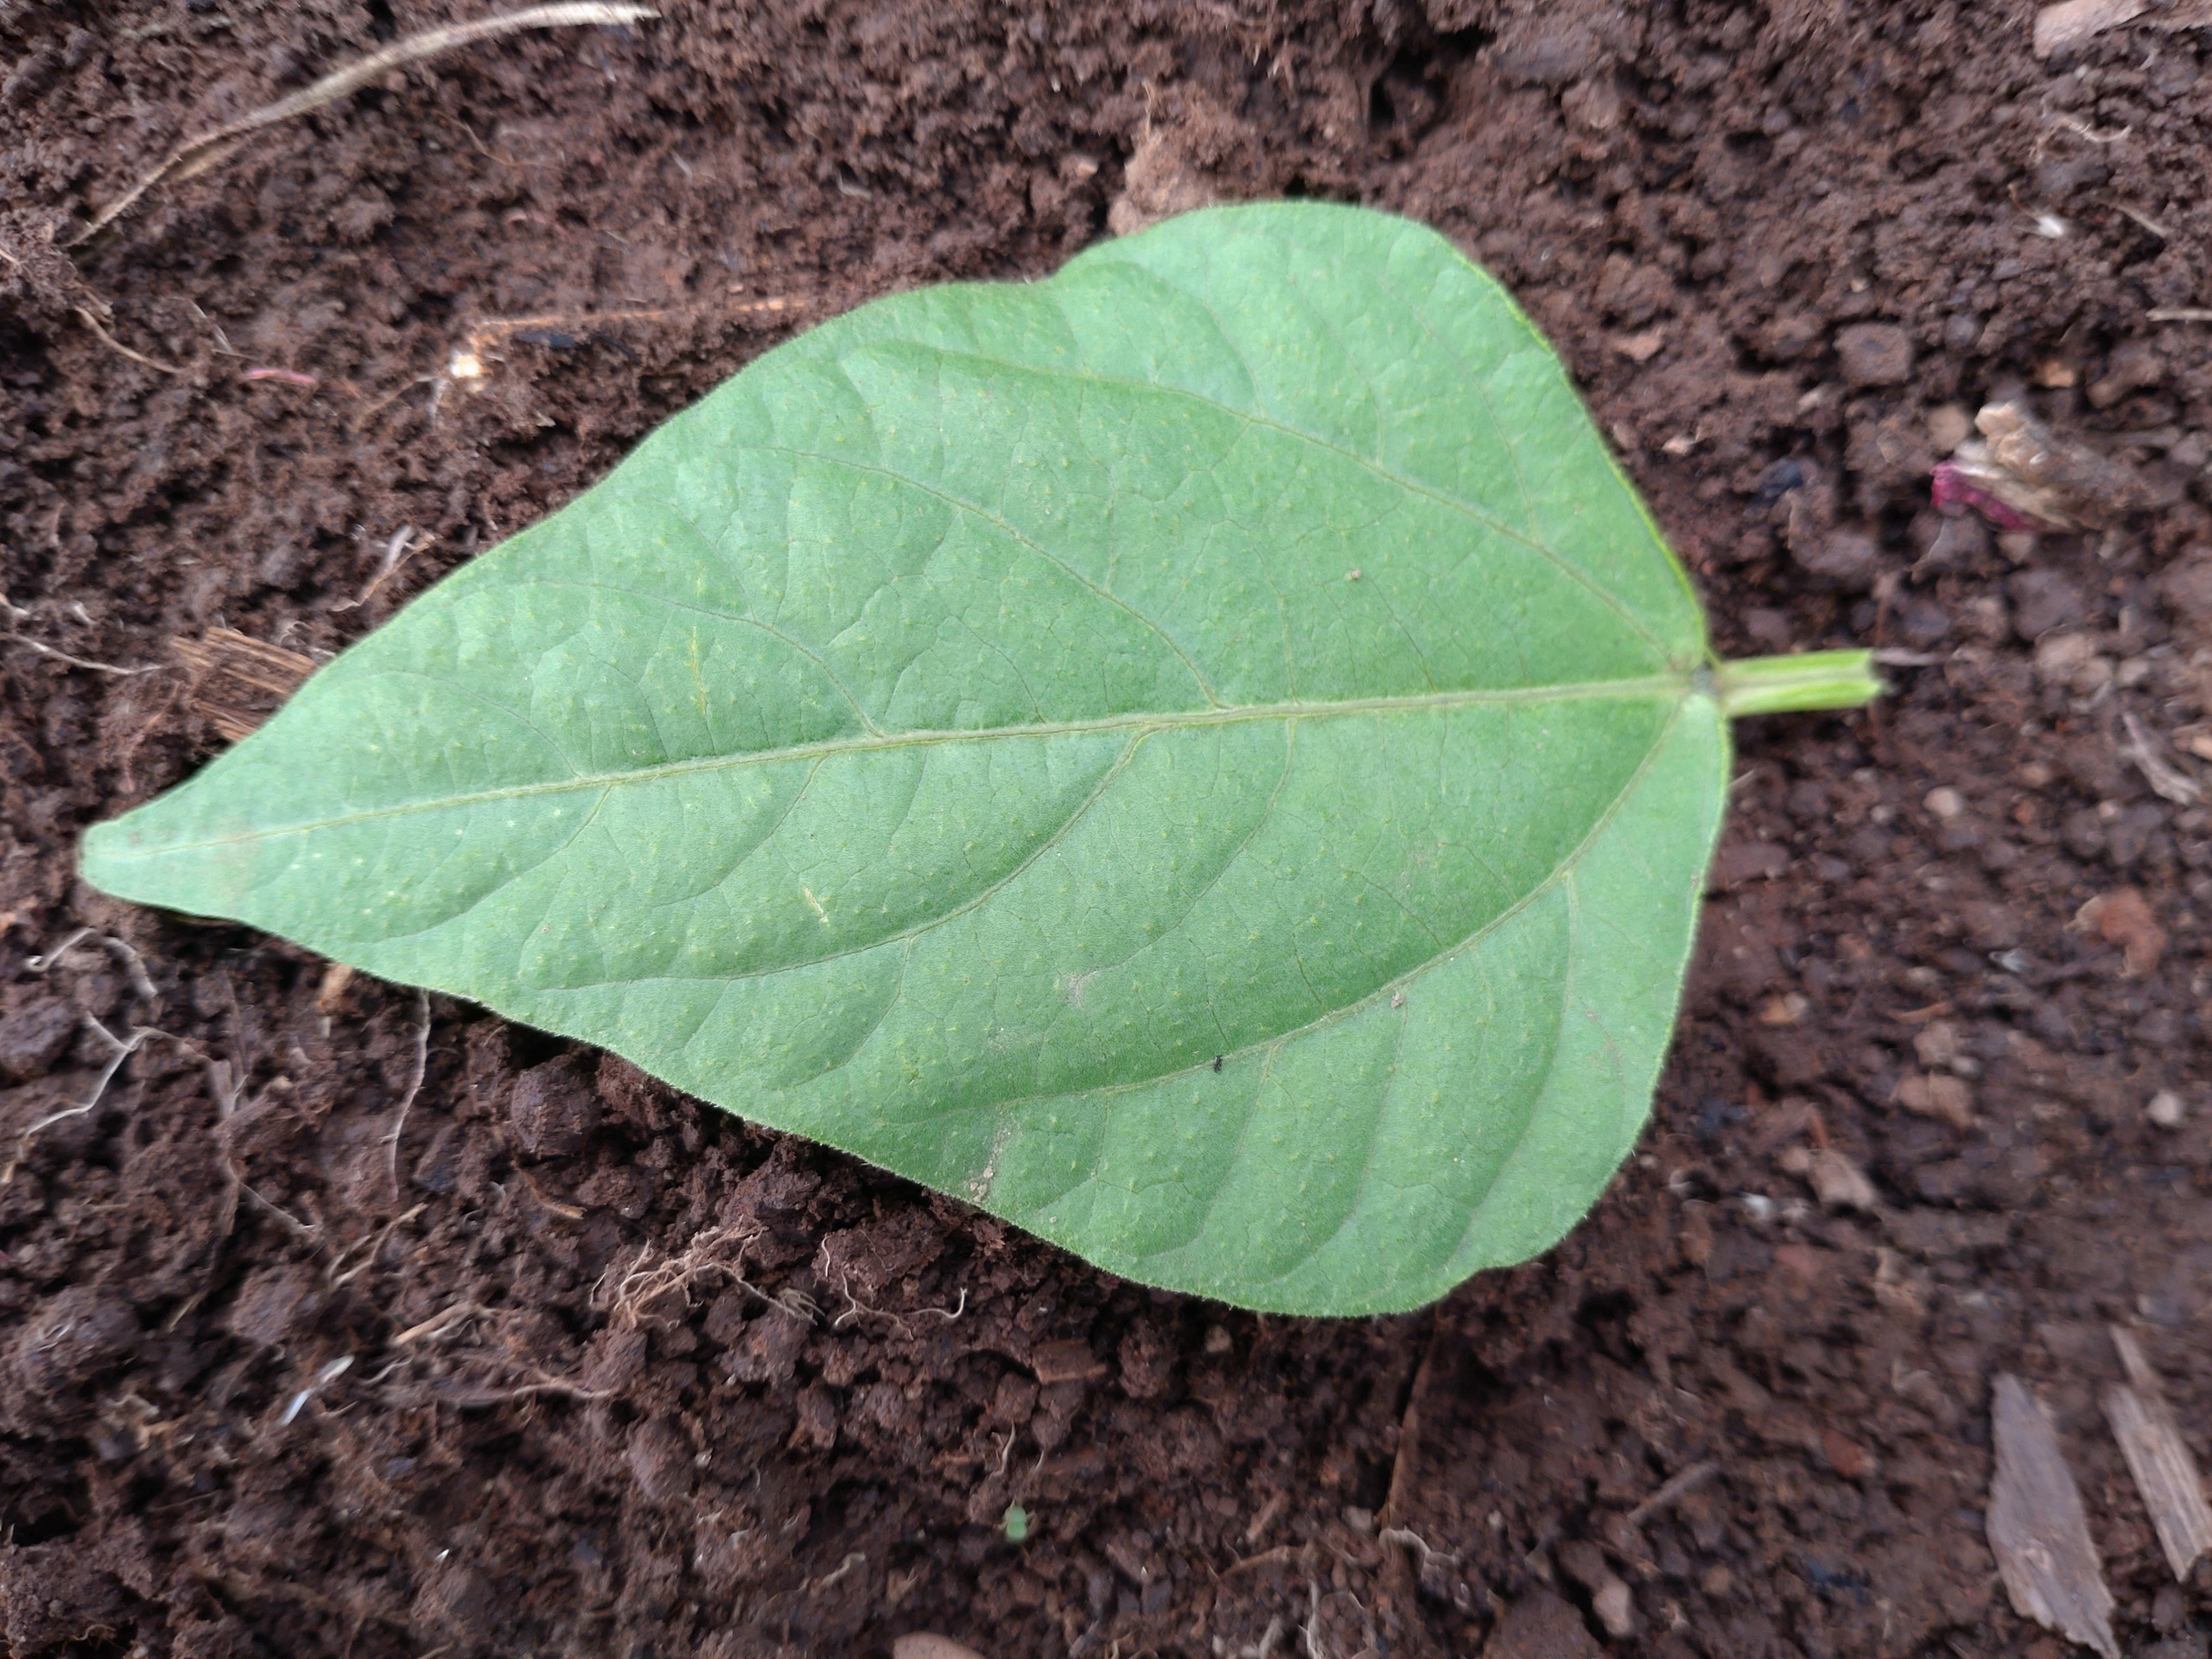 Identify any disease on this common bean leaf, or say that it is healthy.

healthy
